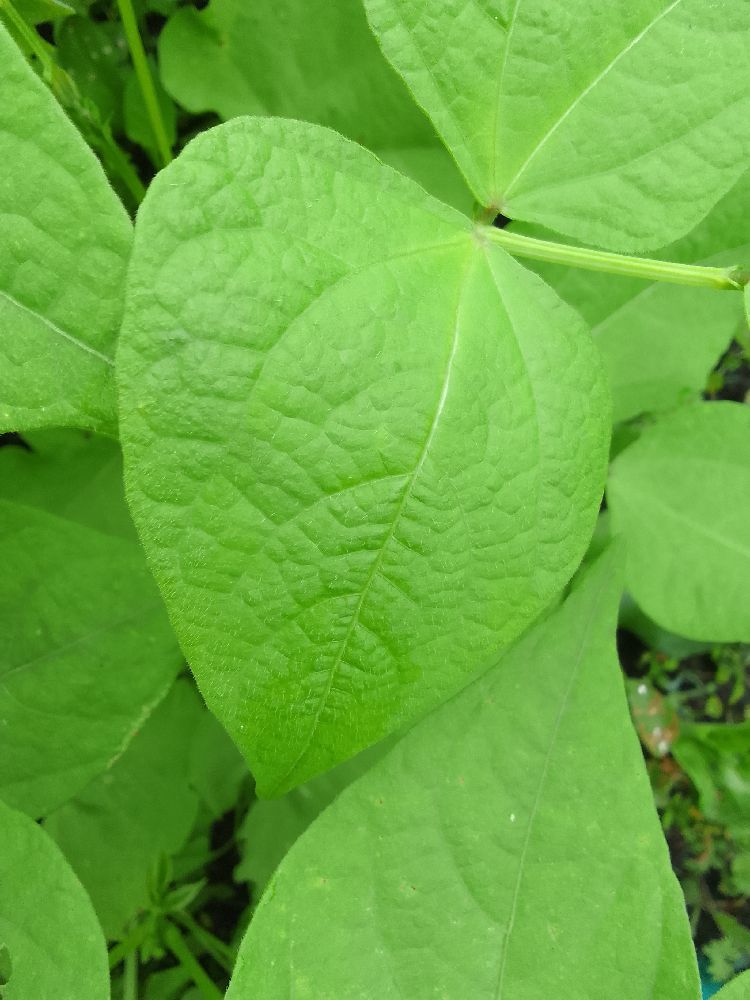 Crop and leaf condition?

common bean, healthy
